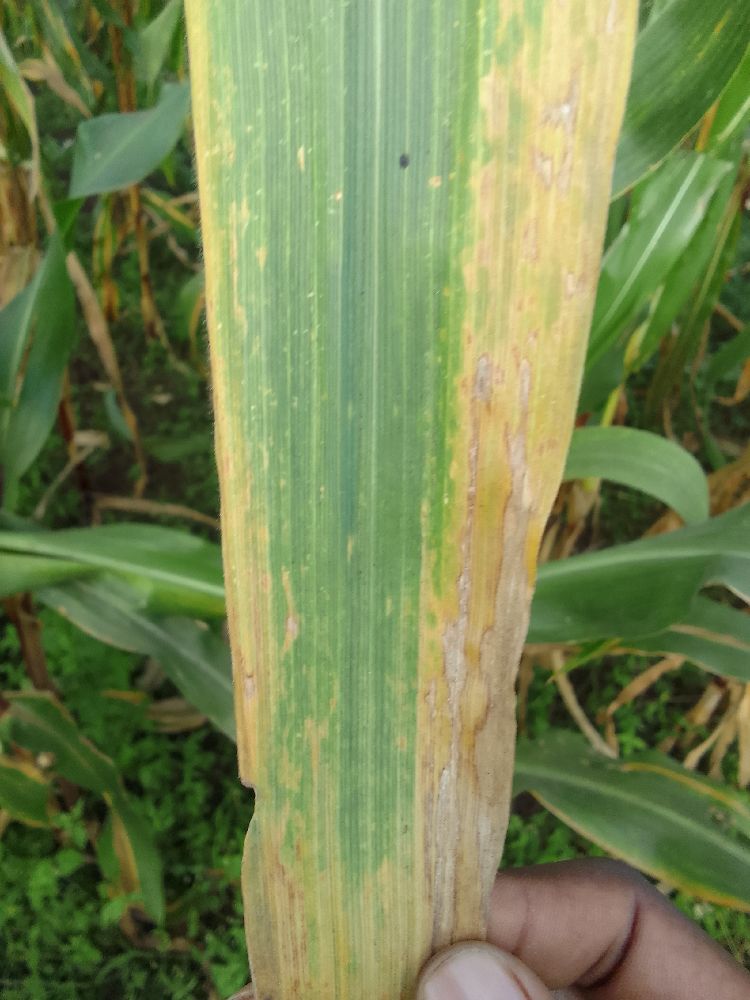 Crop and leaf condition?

maize, maize lethal necrosis
